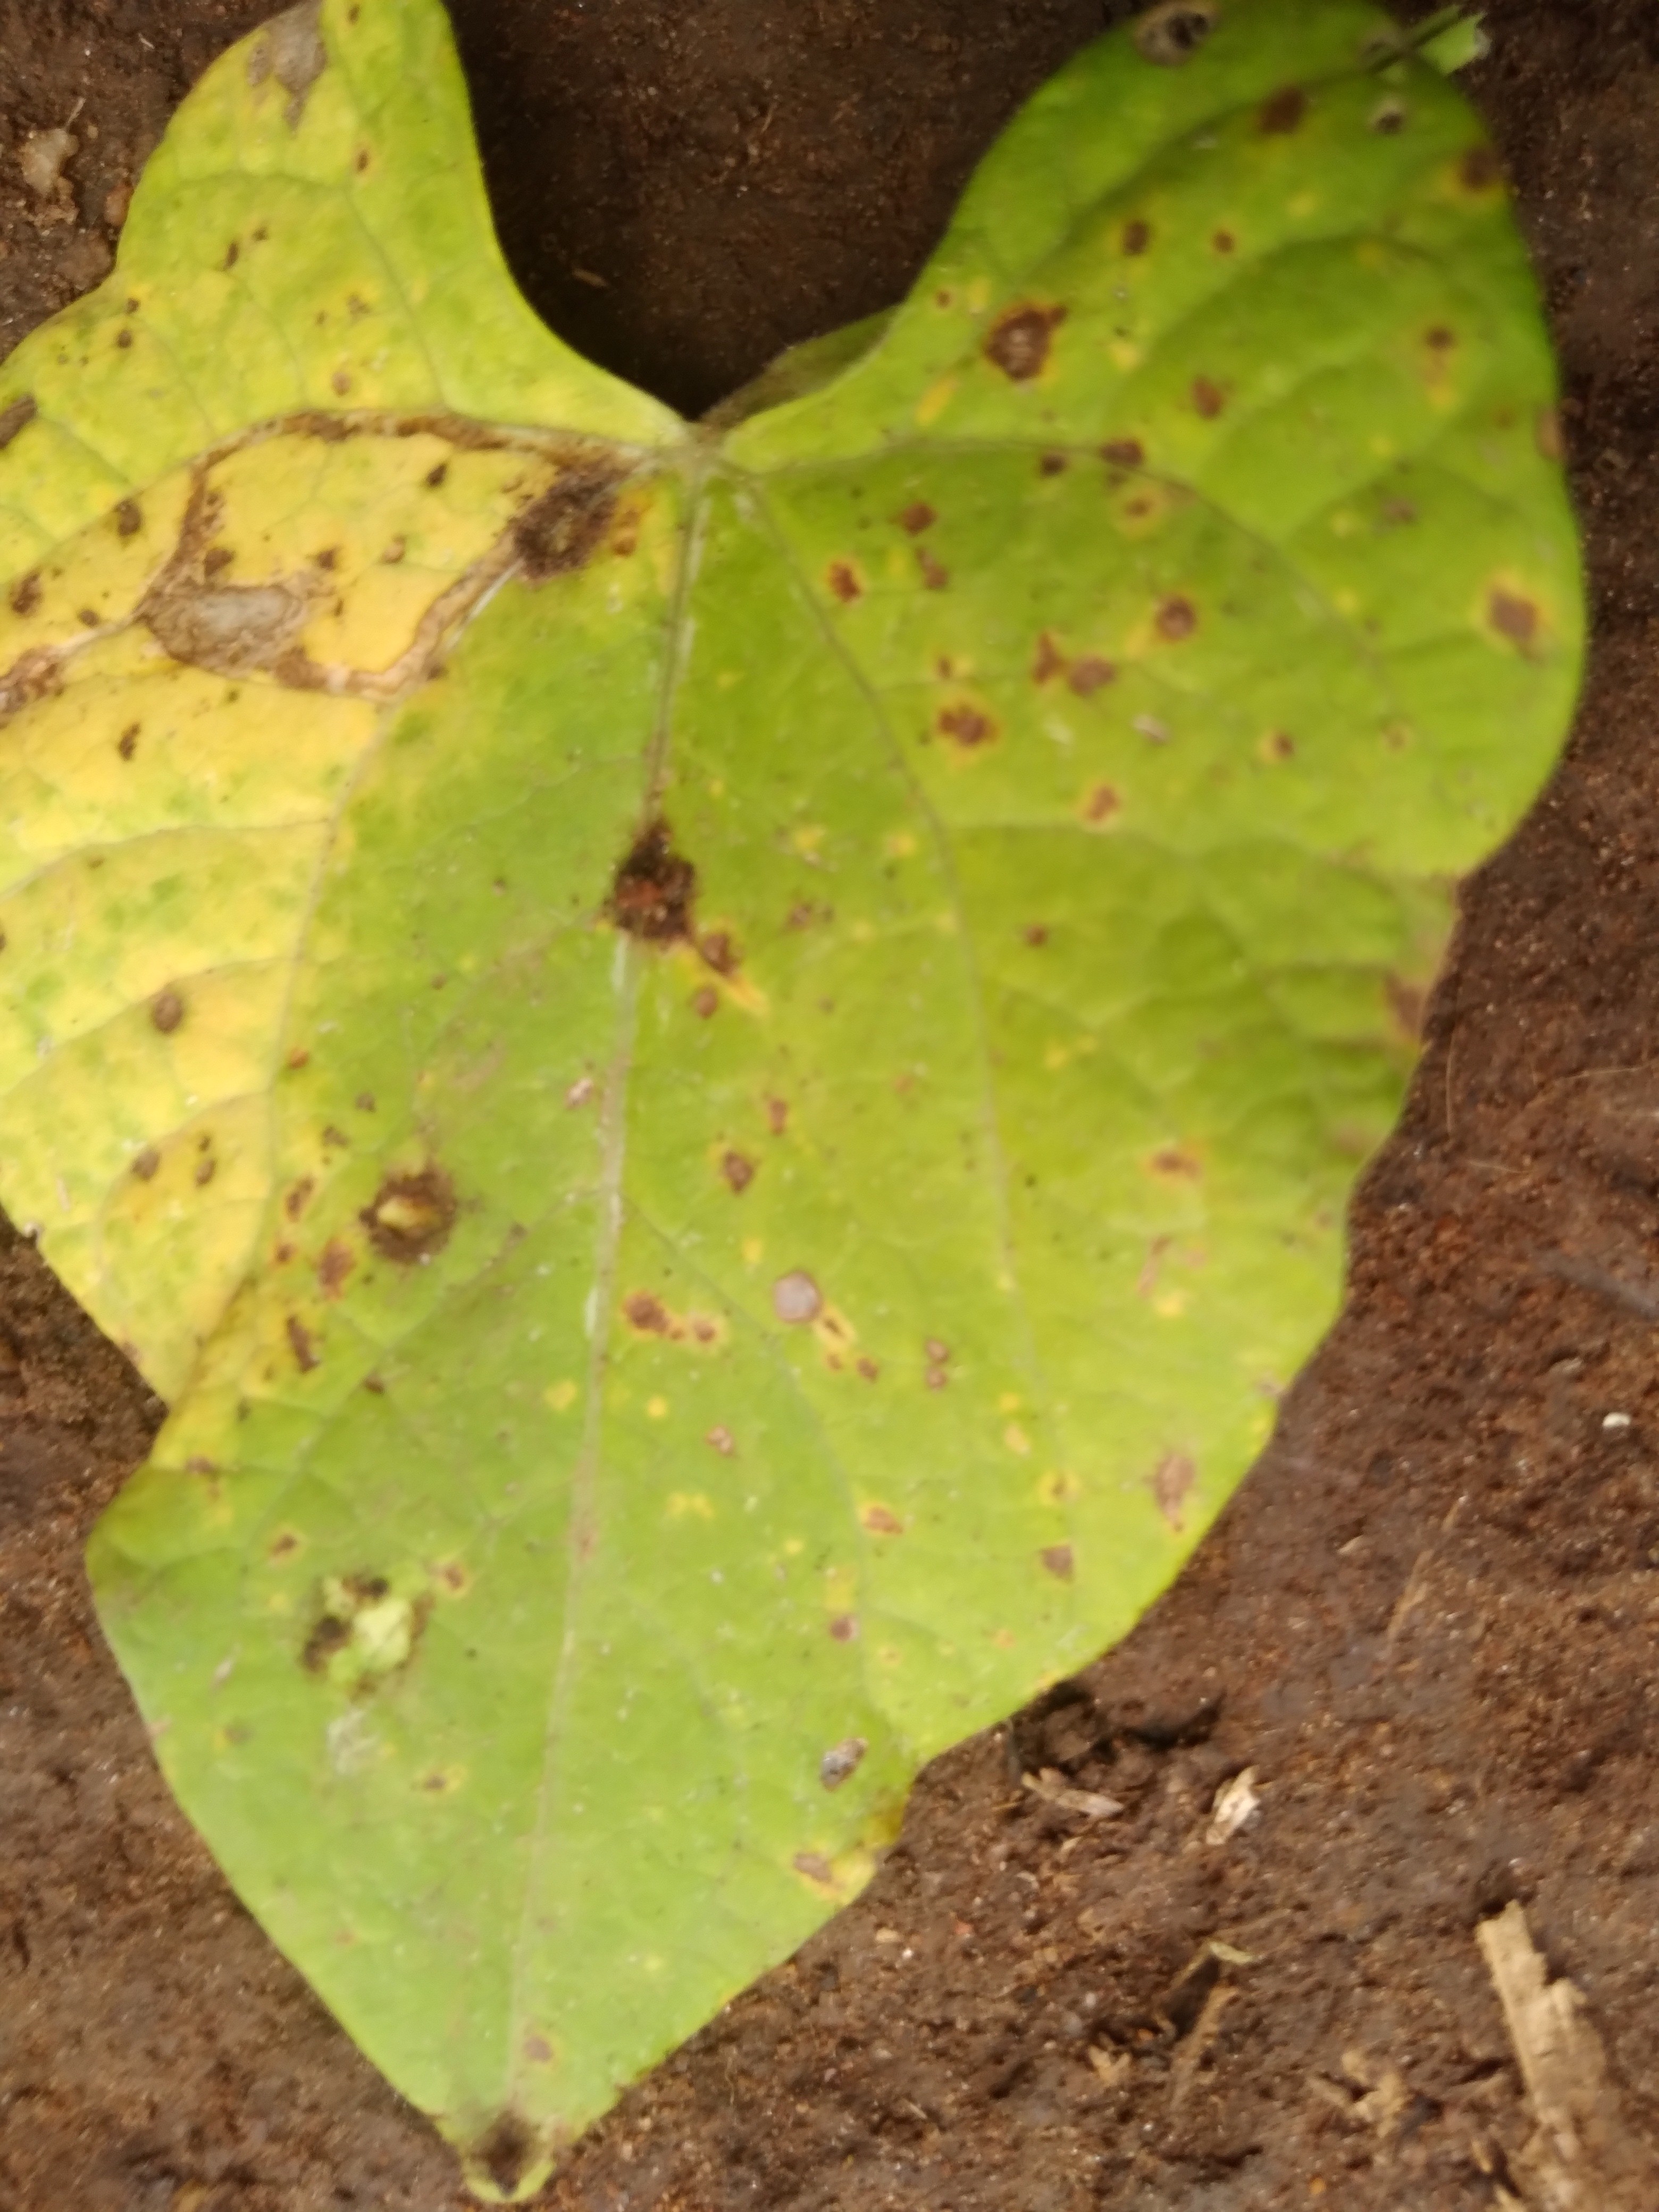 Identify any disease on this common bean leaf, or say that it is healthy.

rust
